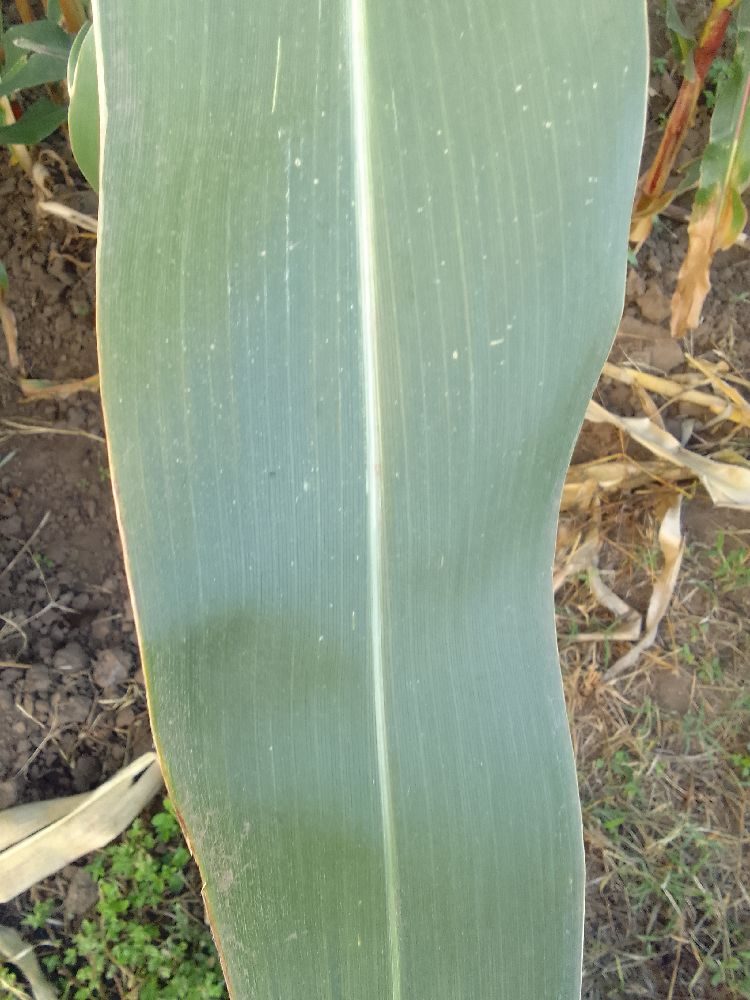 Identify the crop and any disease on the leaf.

maize, healthy
